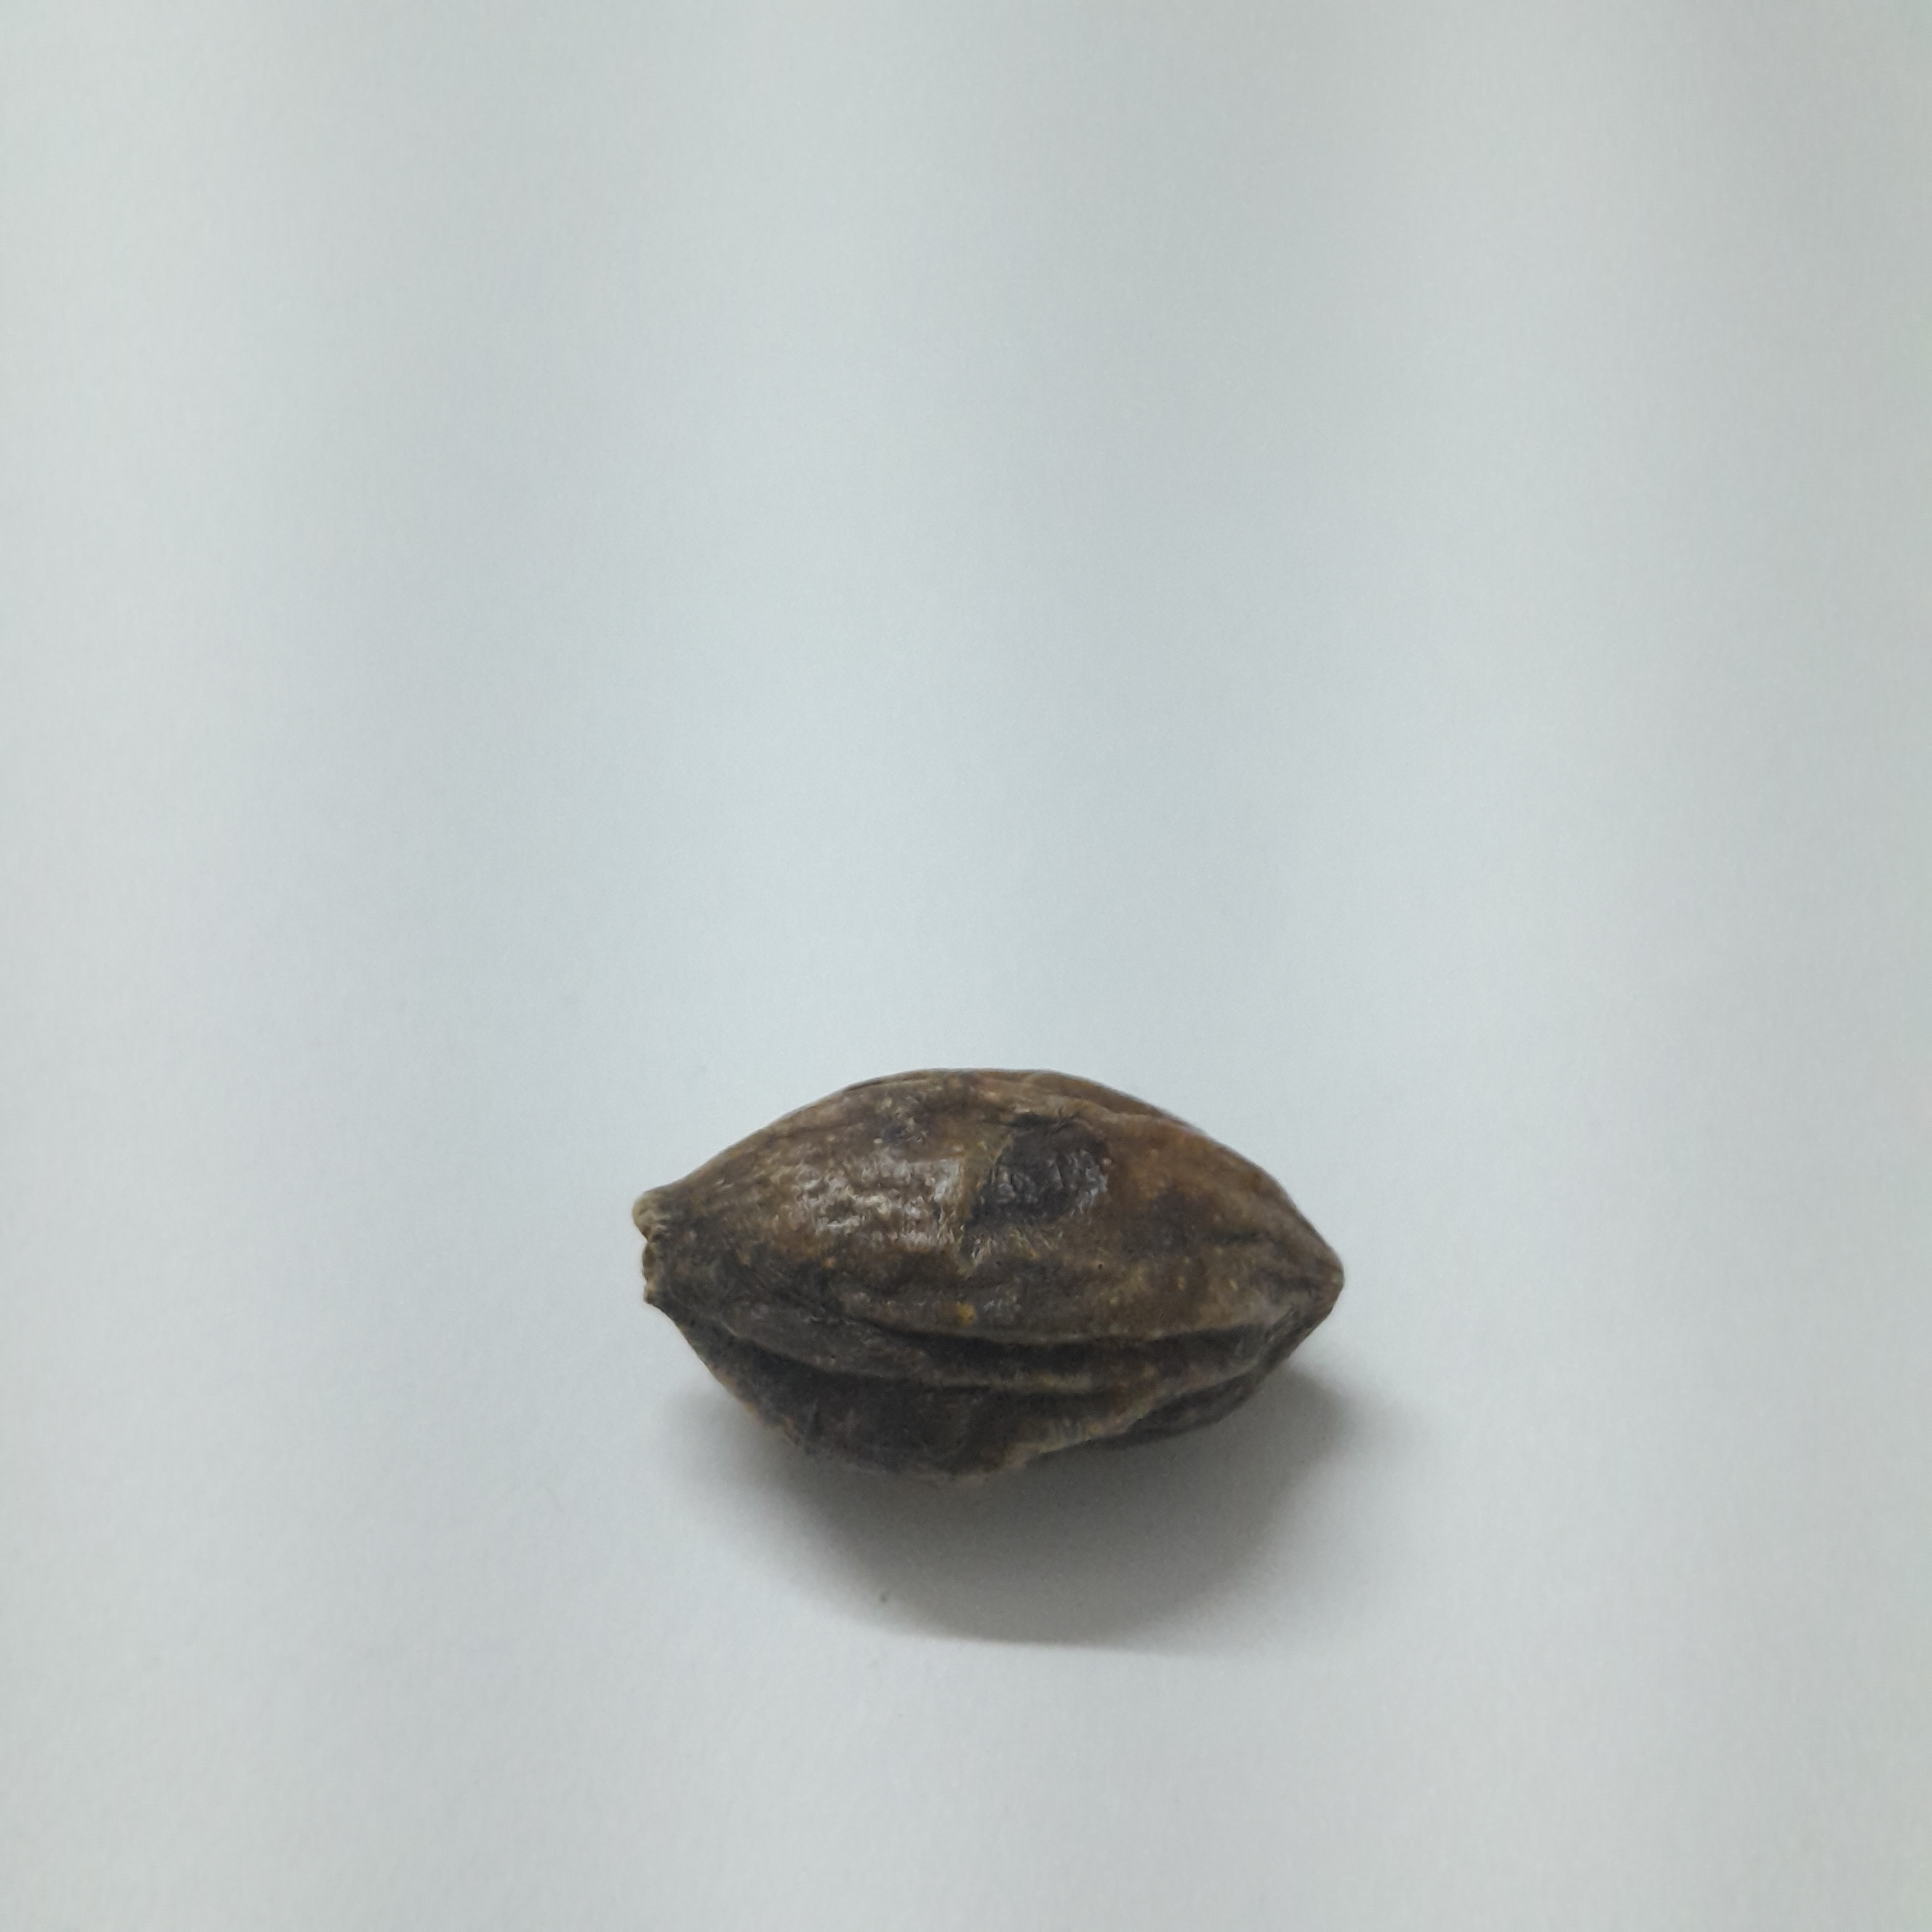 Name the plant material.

hirdaa
